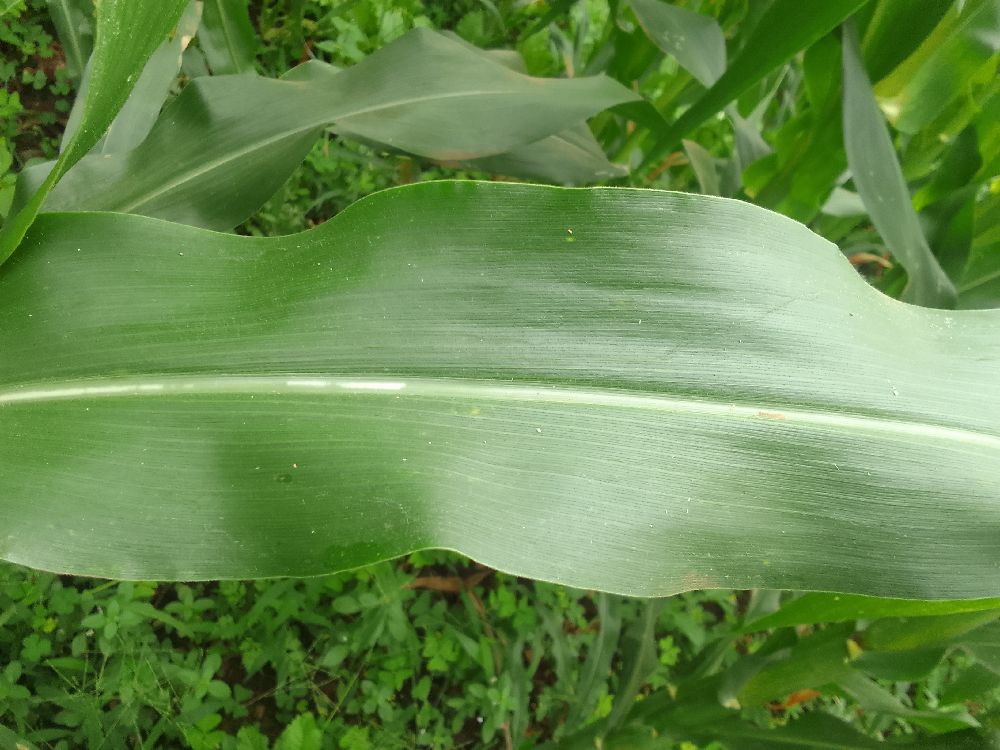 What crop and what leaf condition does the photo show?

maize, healthy
